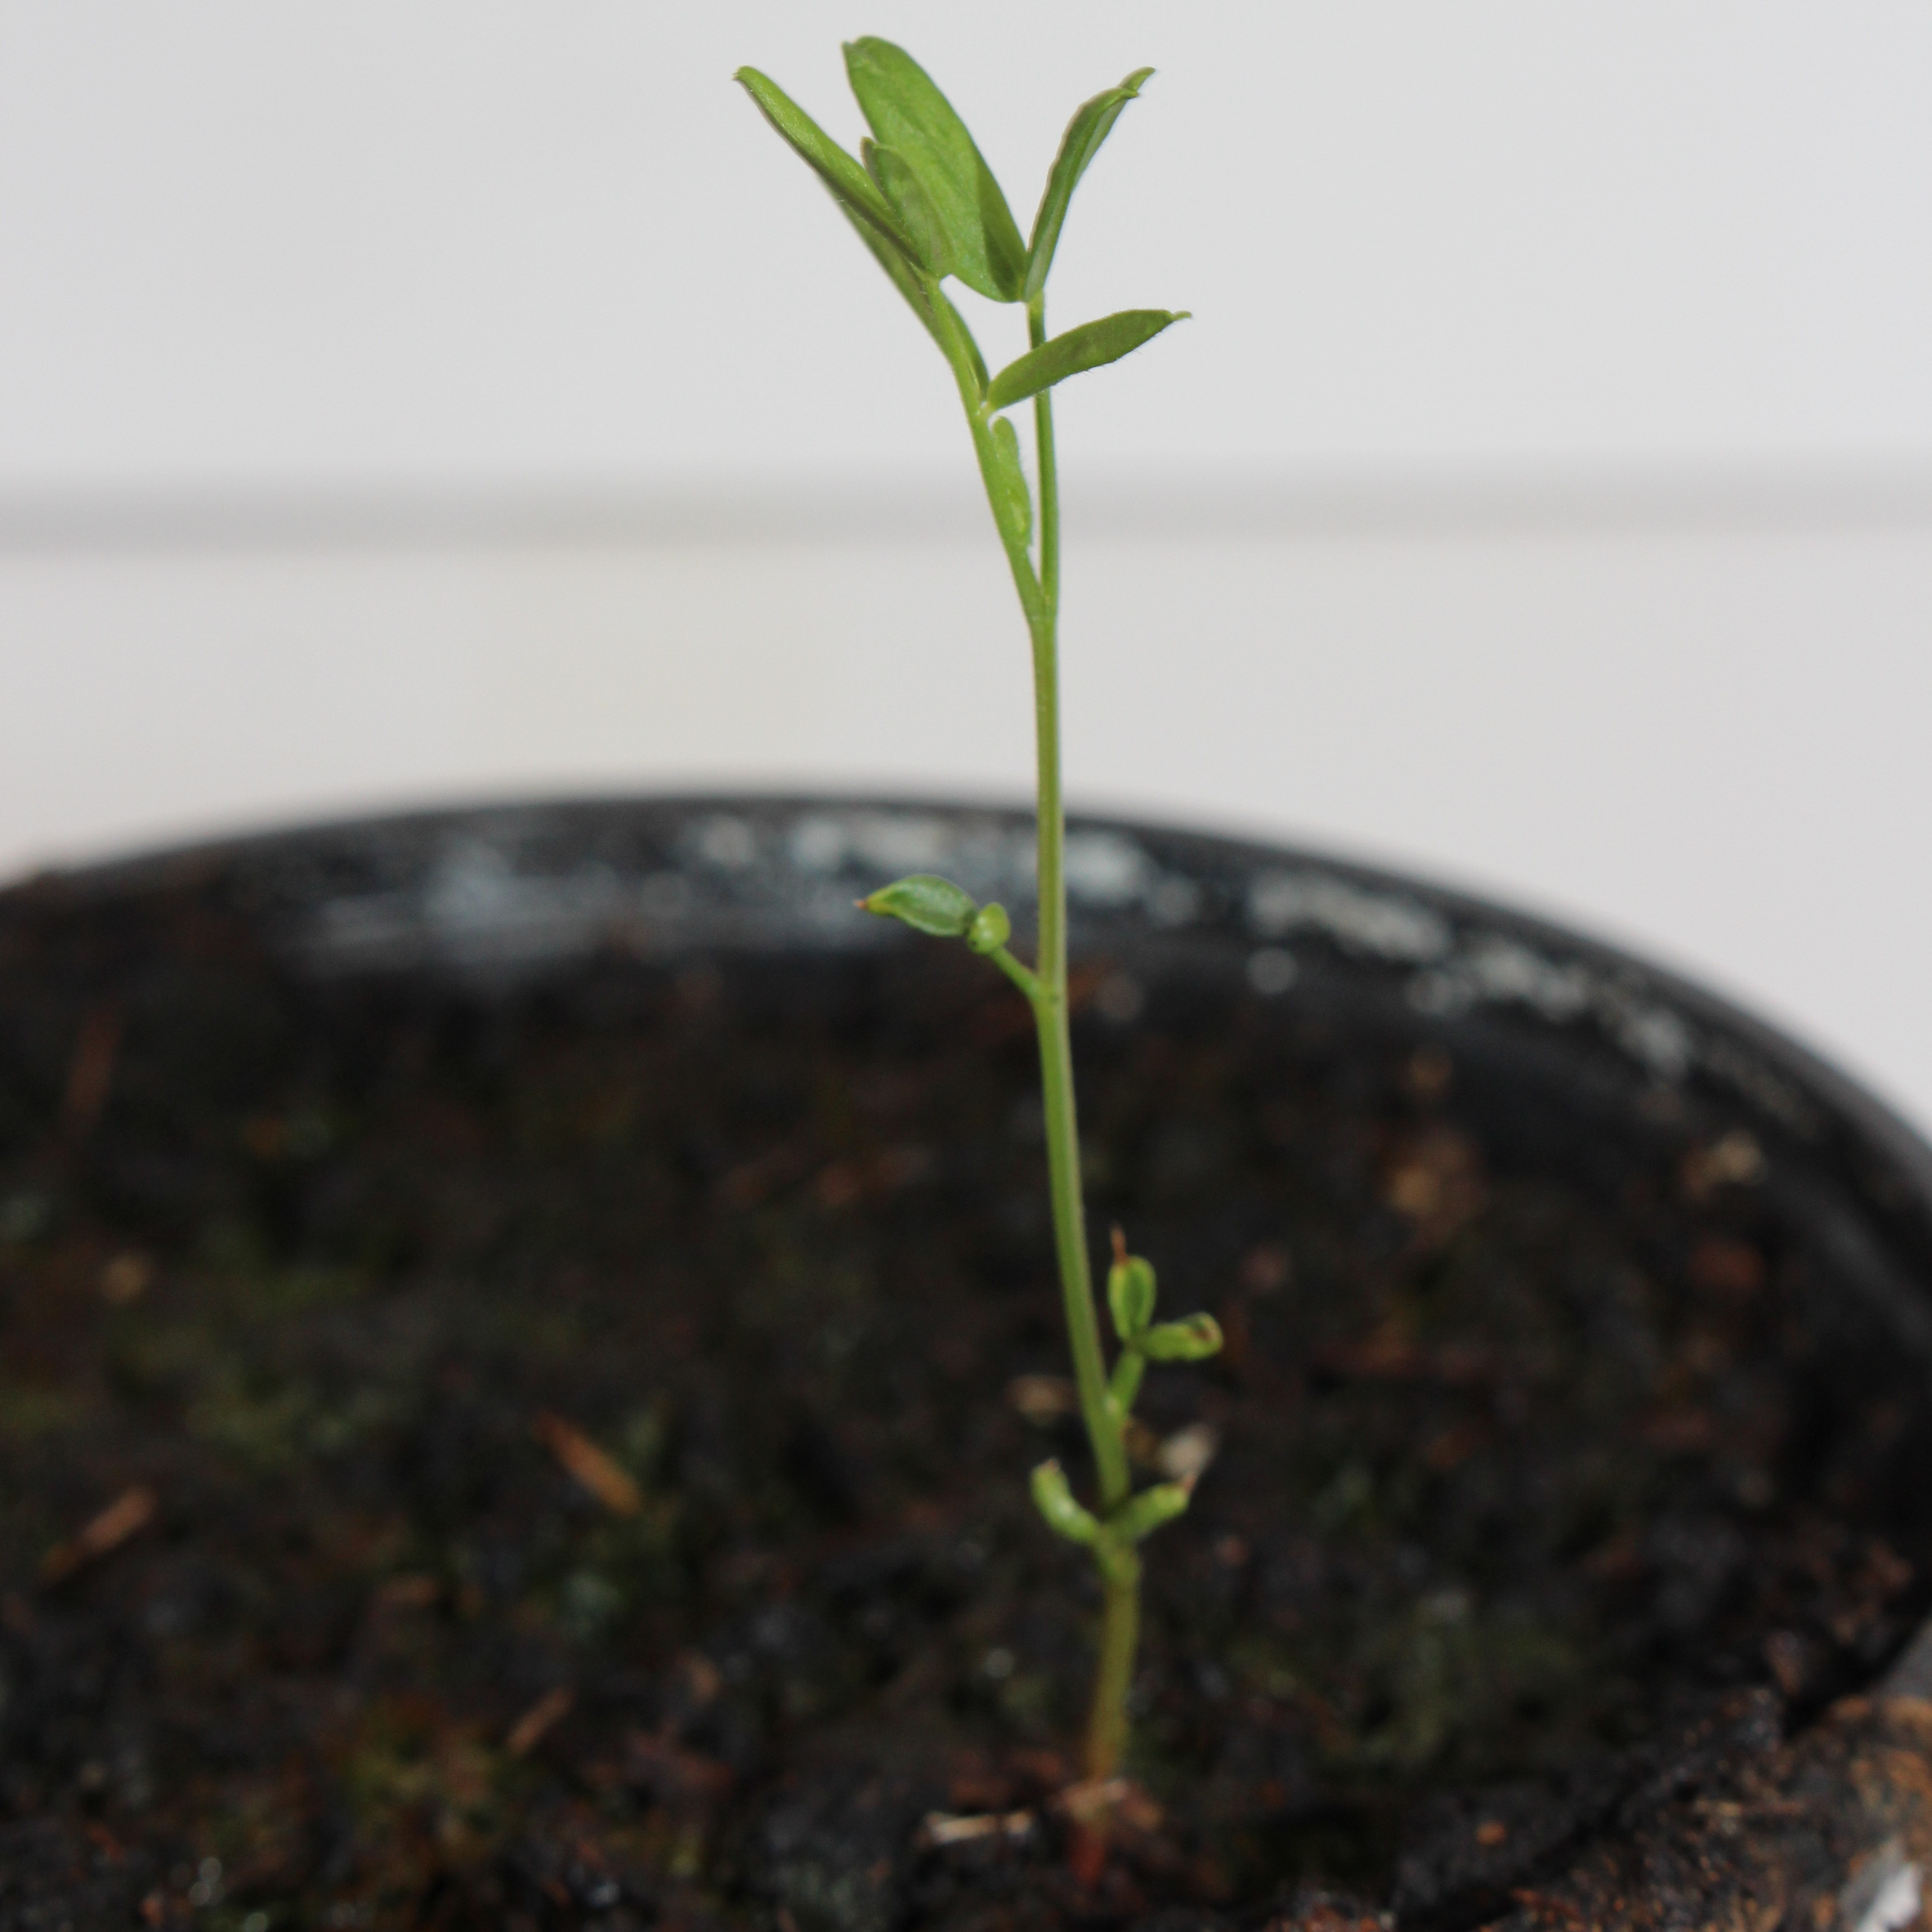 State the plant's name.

Vicia sativa
